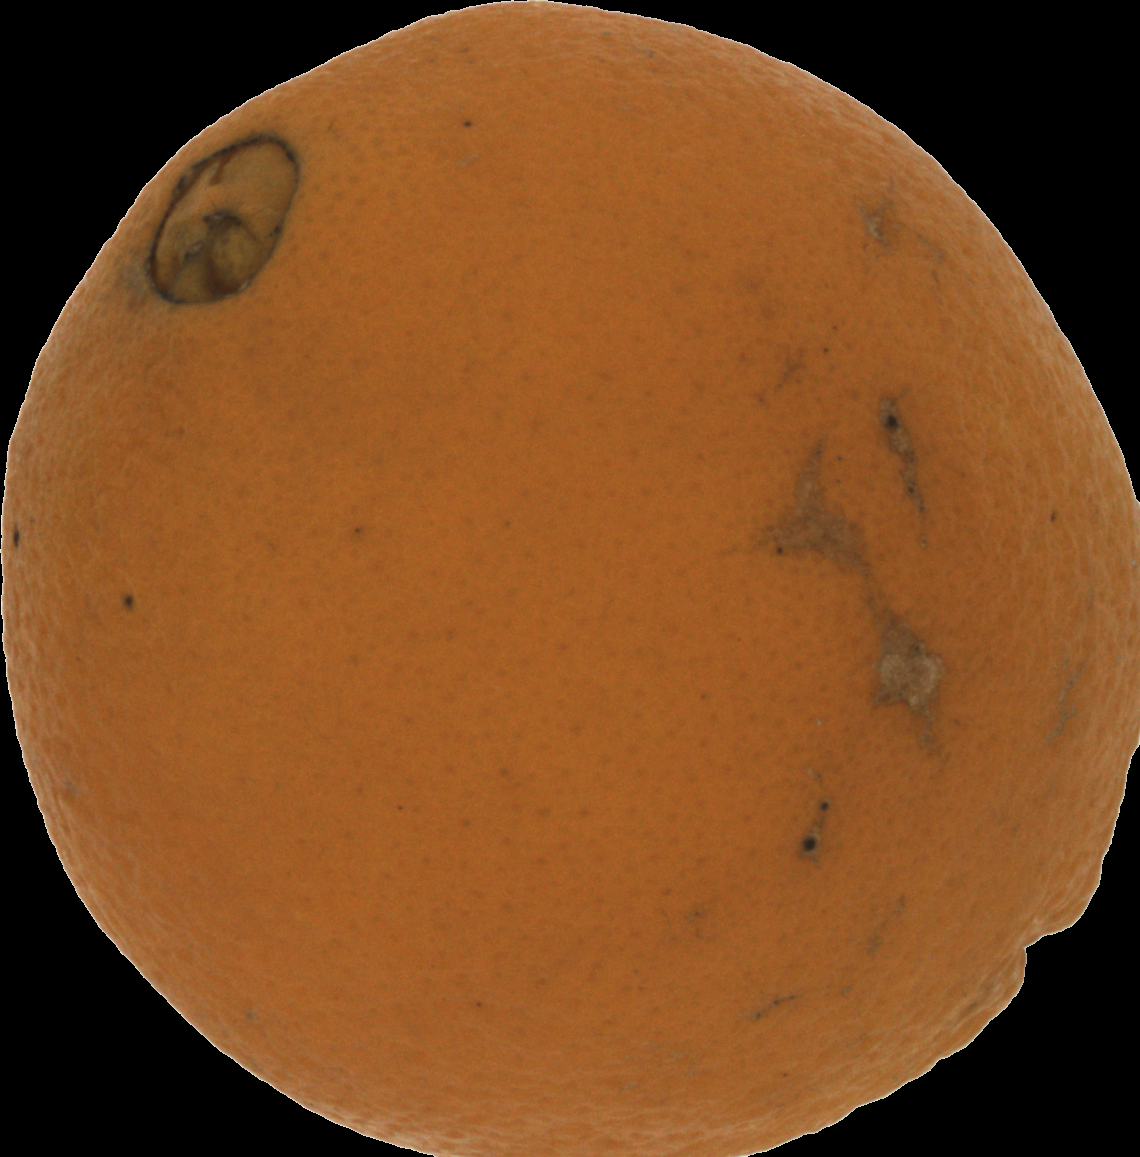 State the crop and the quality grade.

orange, bad
